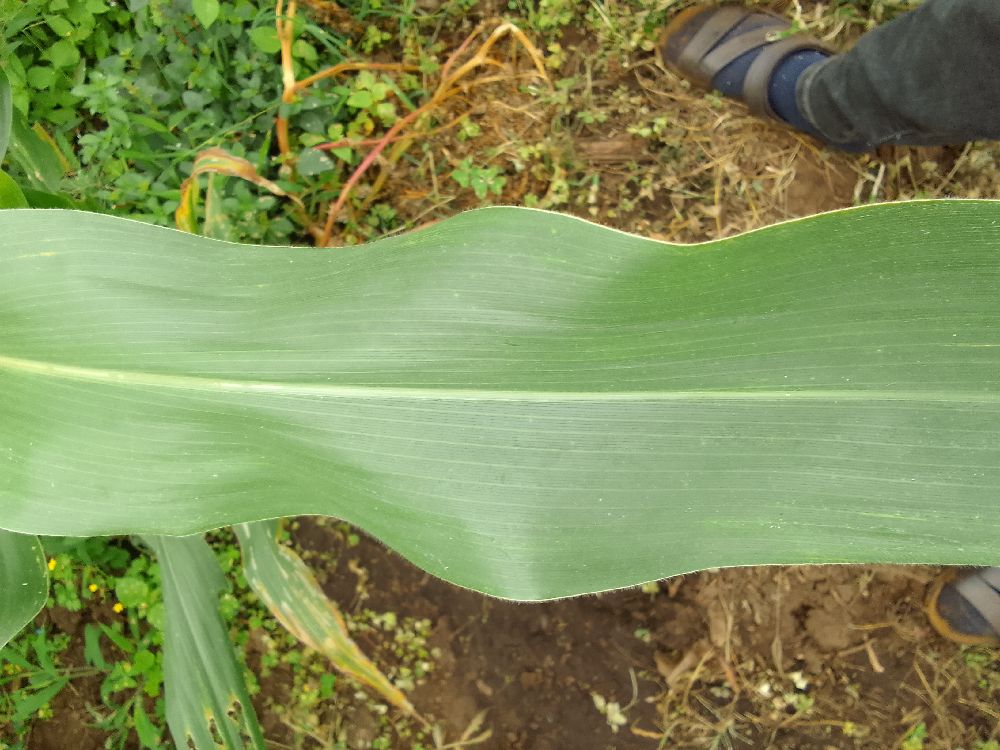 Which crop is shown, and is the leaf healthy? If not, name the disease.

maize, healthy
